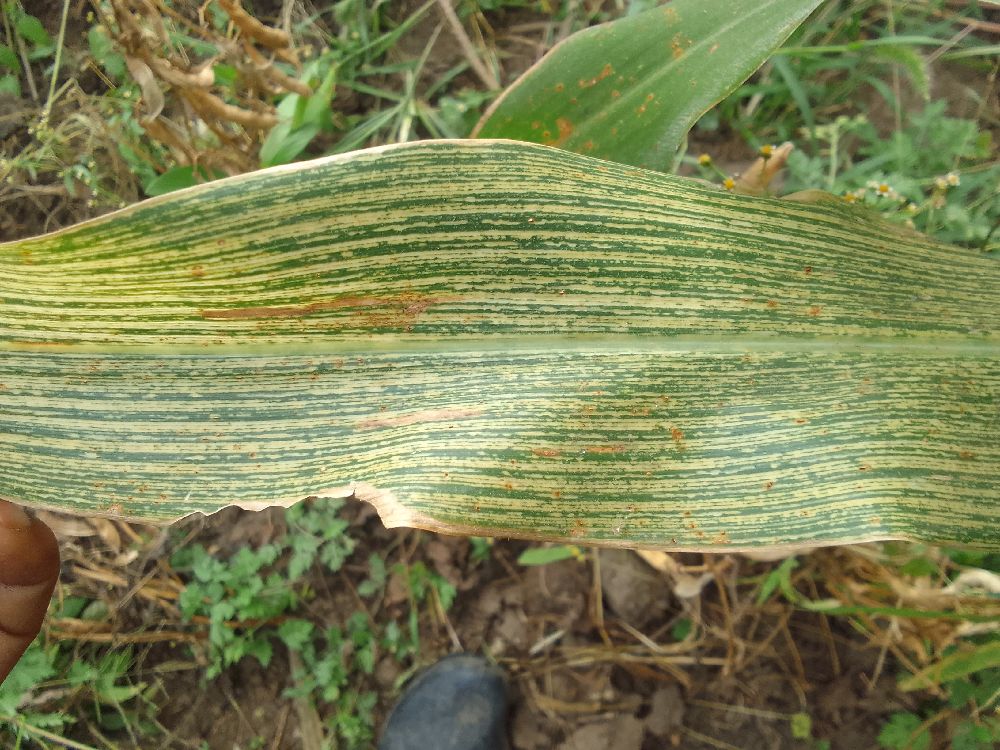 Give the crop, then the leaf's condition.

maize, maize streak virus
